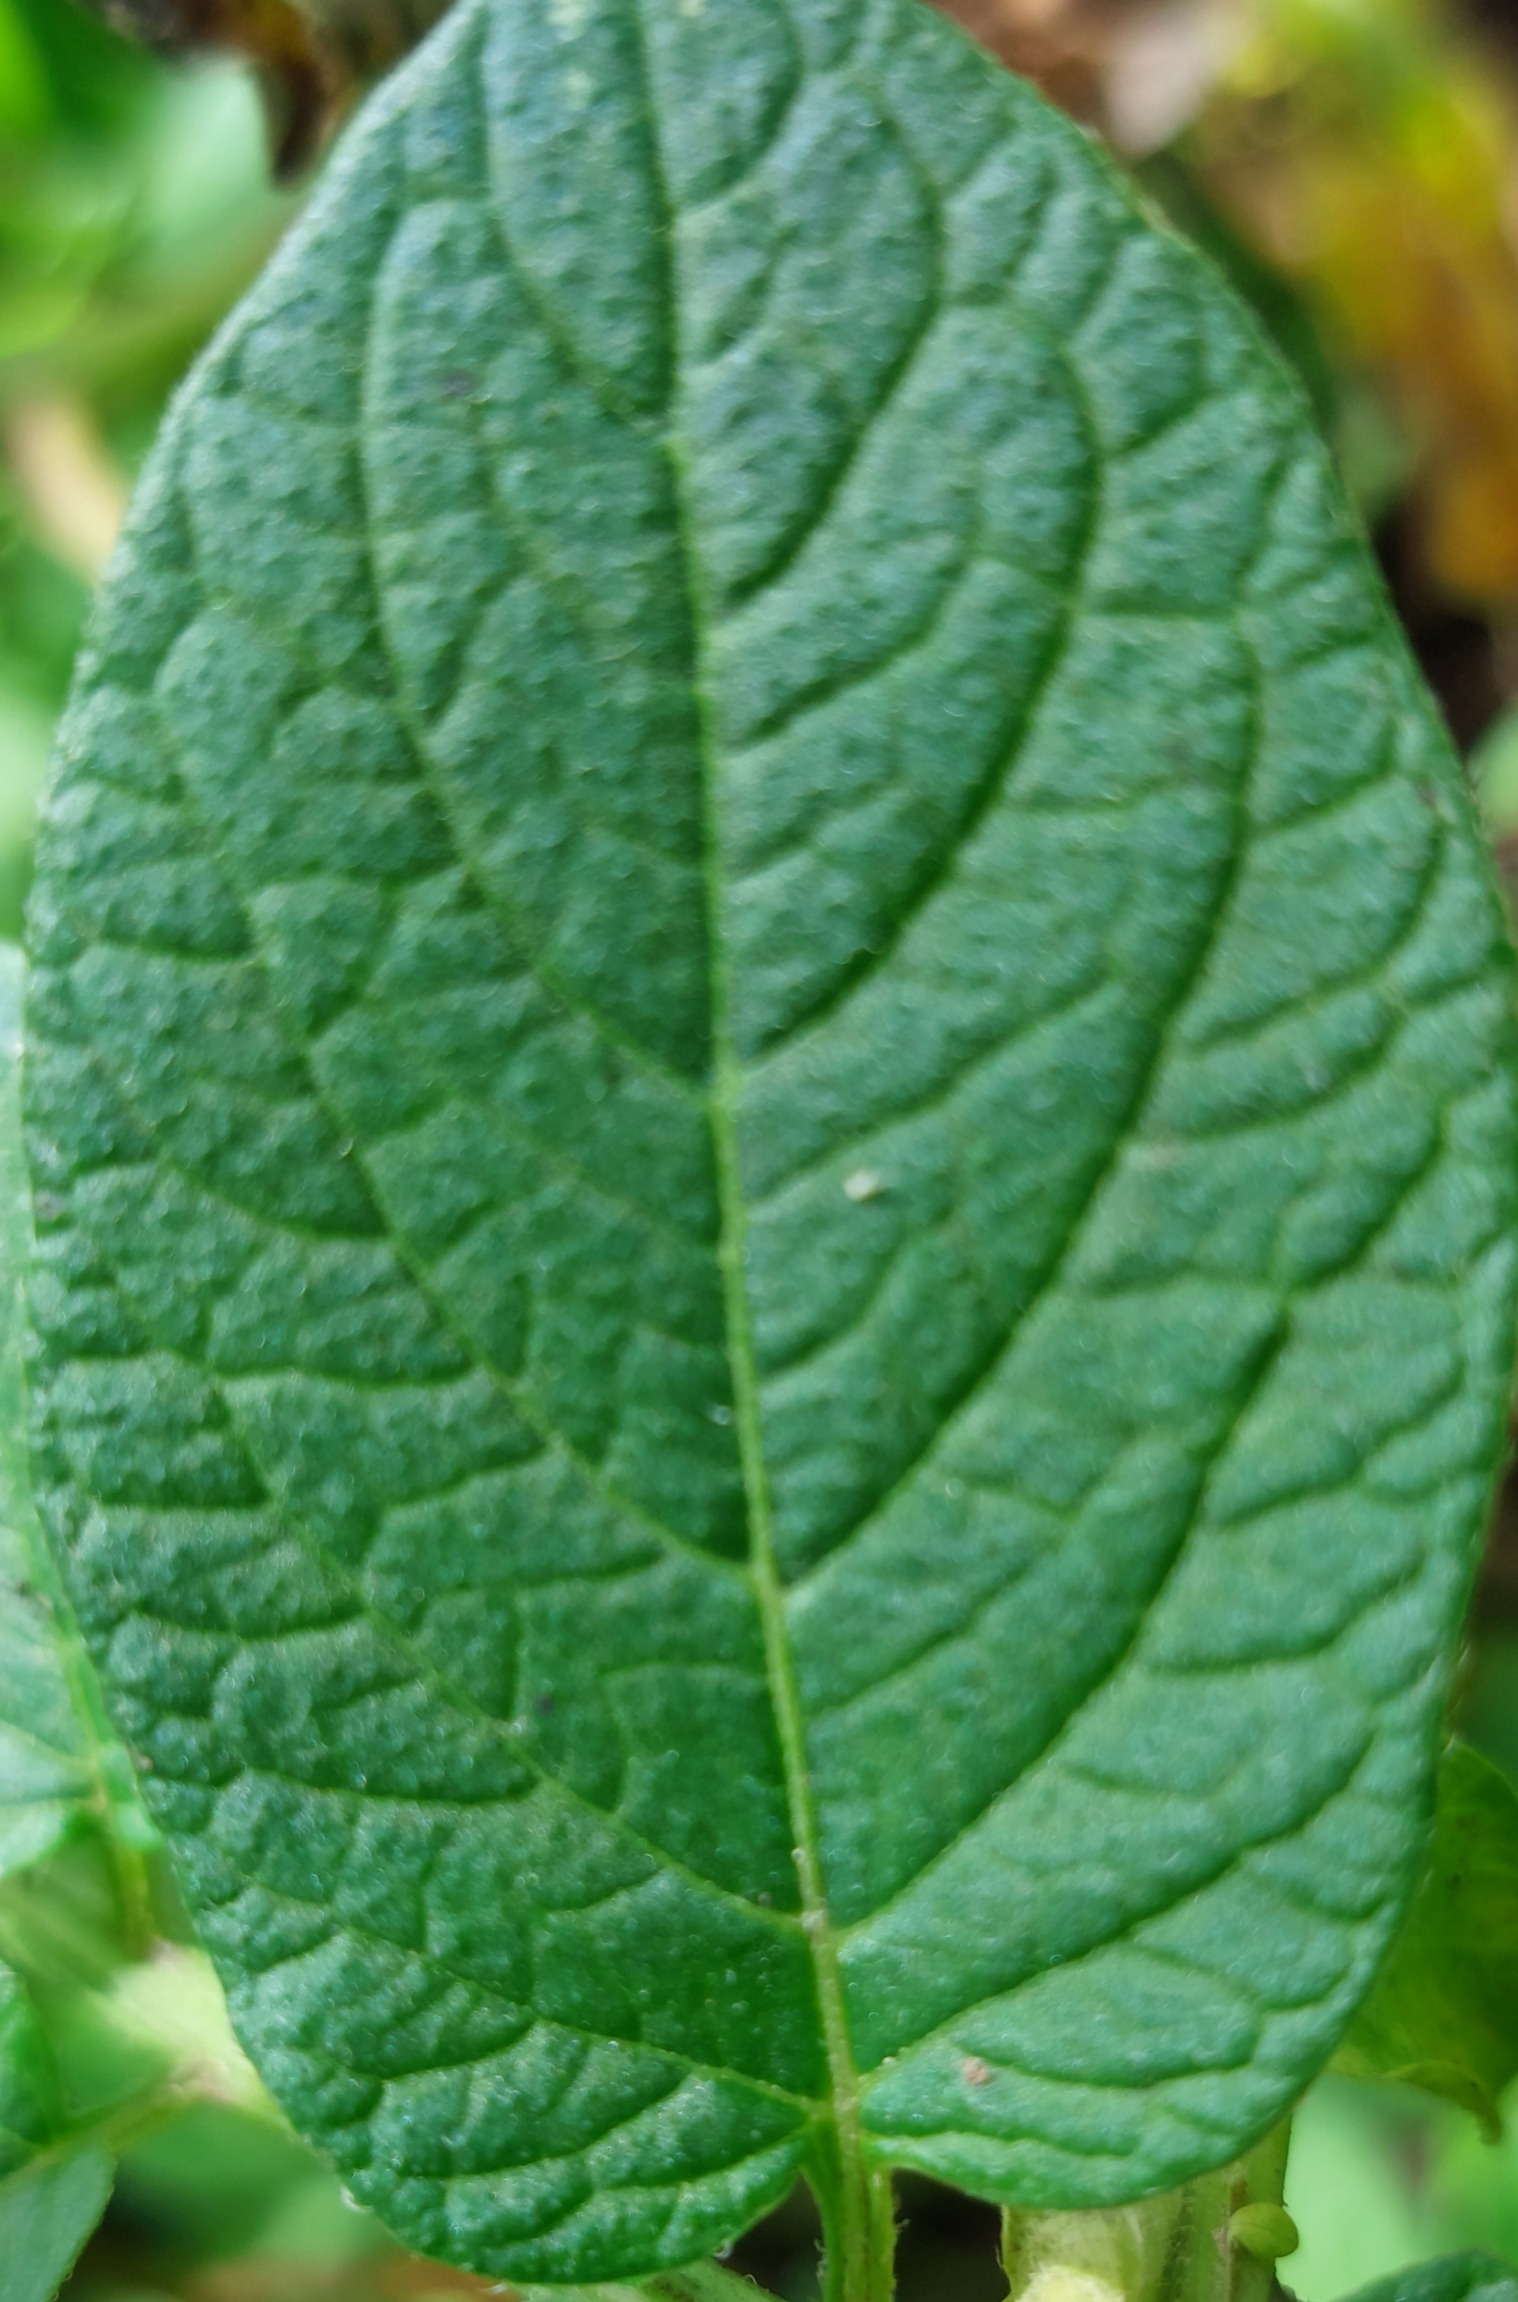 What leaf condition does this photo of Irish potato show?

healthy
